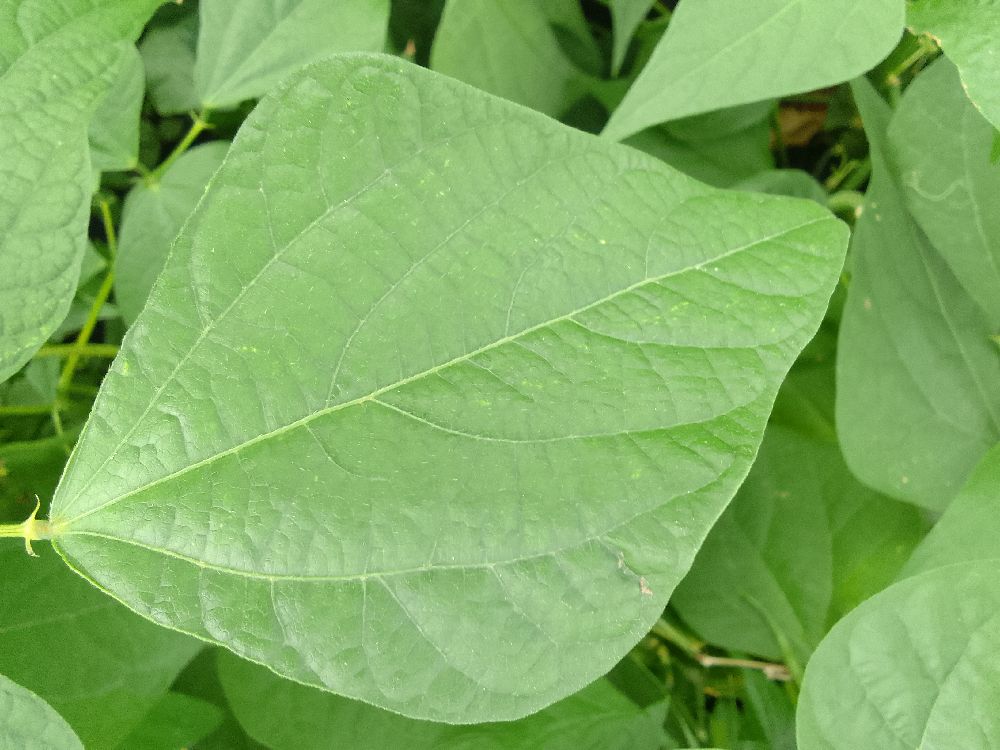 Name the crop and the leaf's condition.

common bean, healthy
